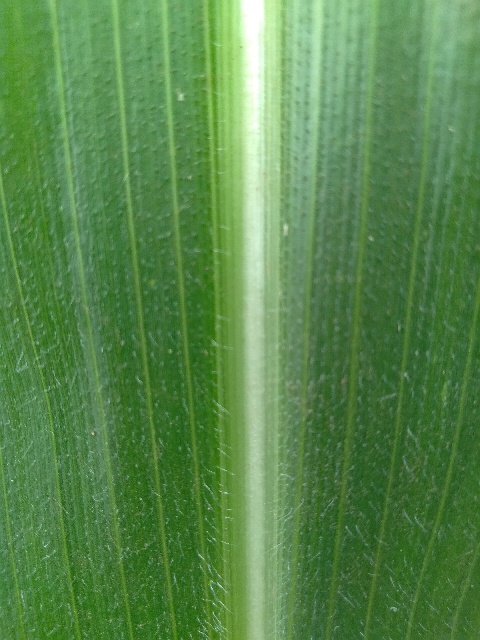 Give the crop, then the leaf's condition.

maize, healthy
